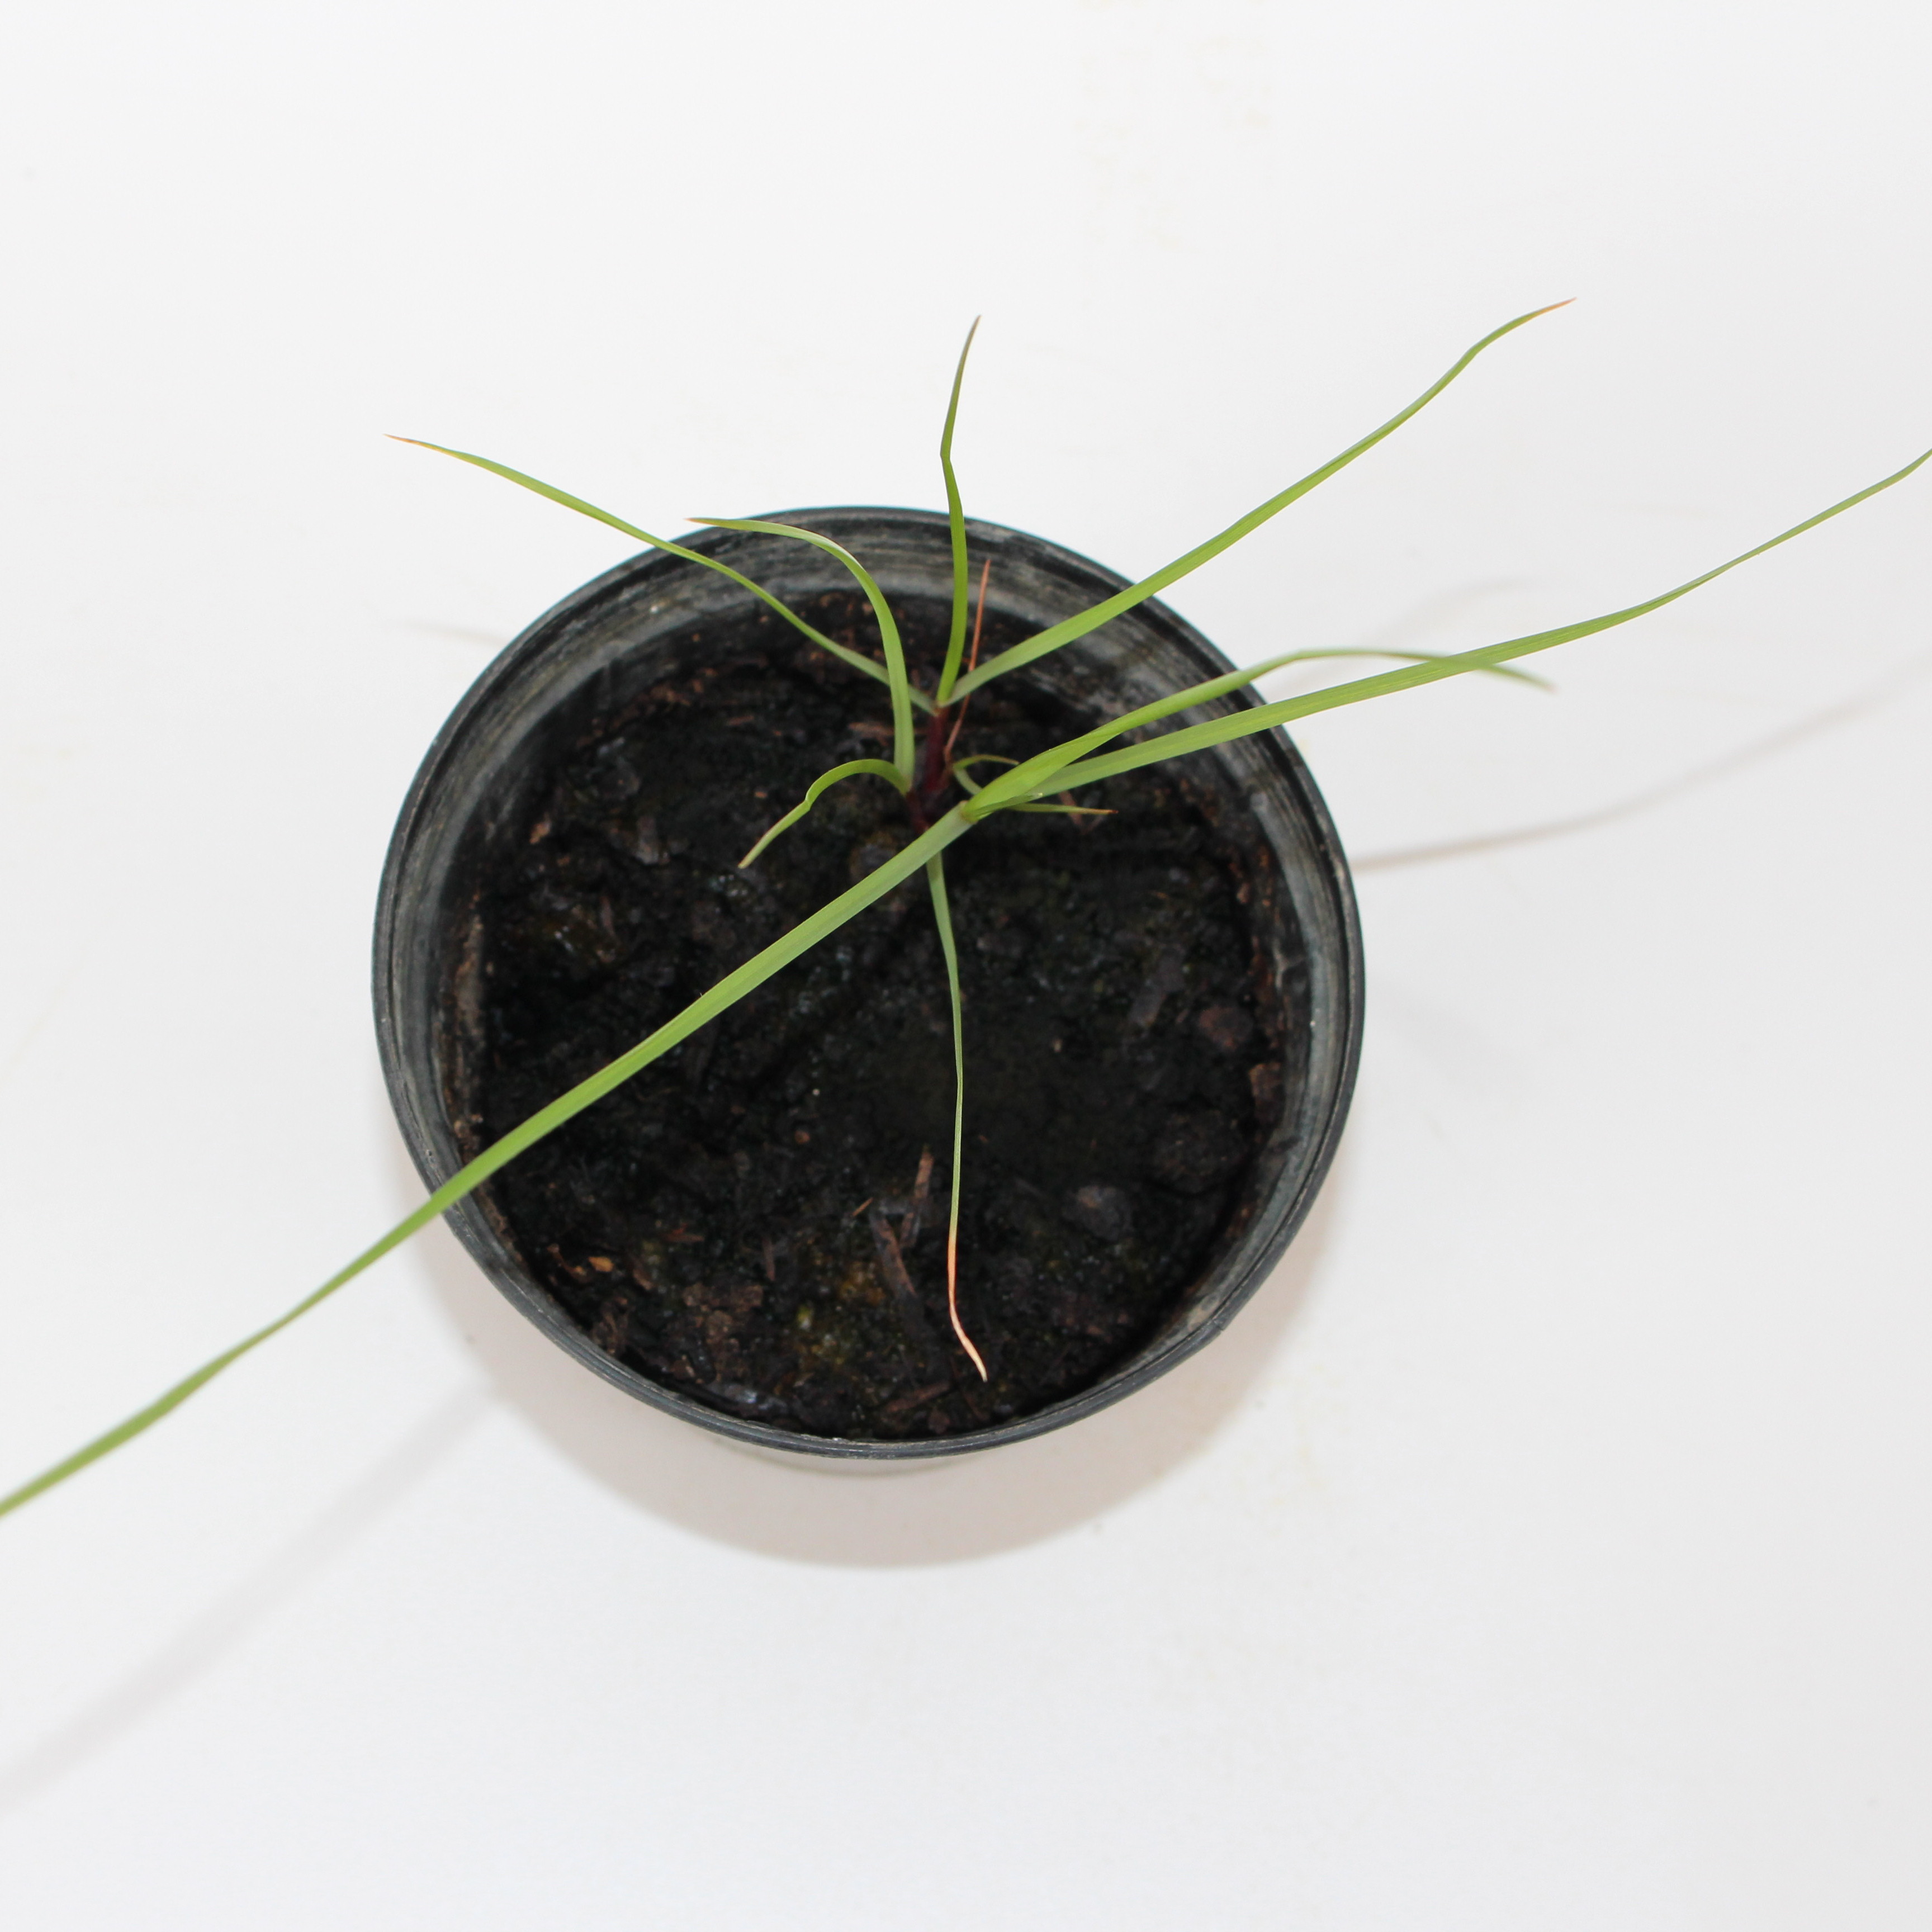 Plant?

Lolium multiflorum
